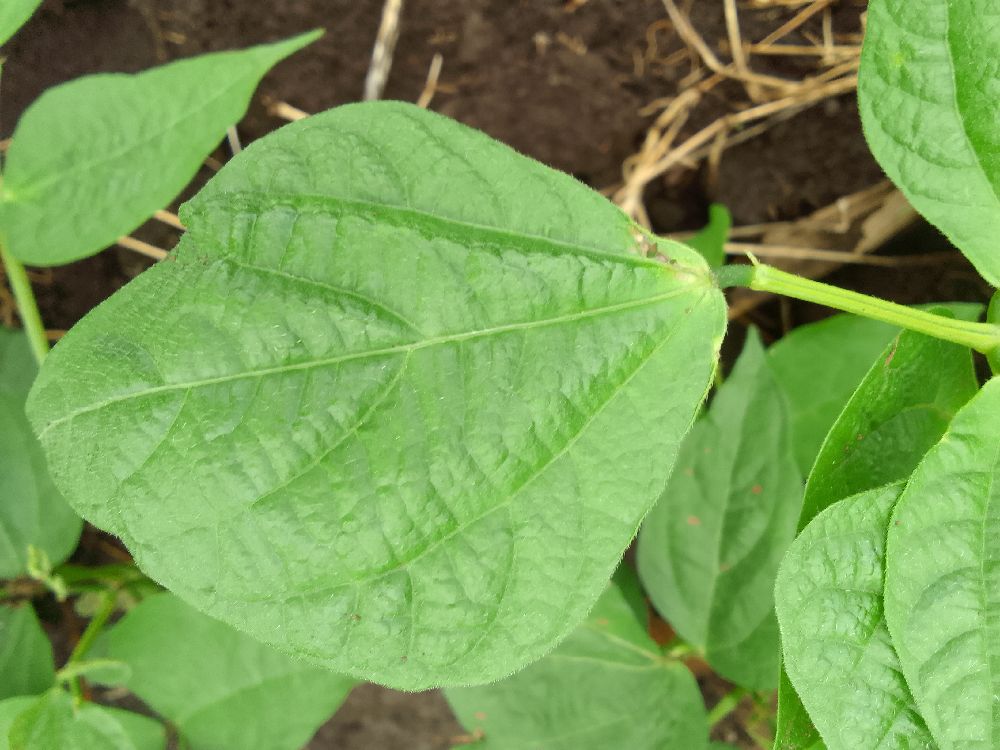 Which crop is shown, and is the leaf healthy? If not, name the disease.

common bean, healthy
